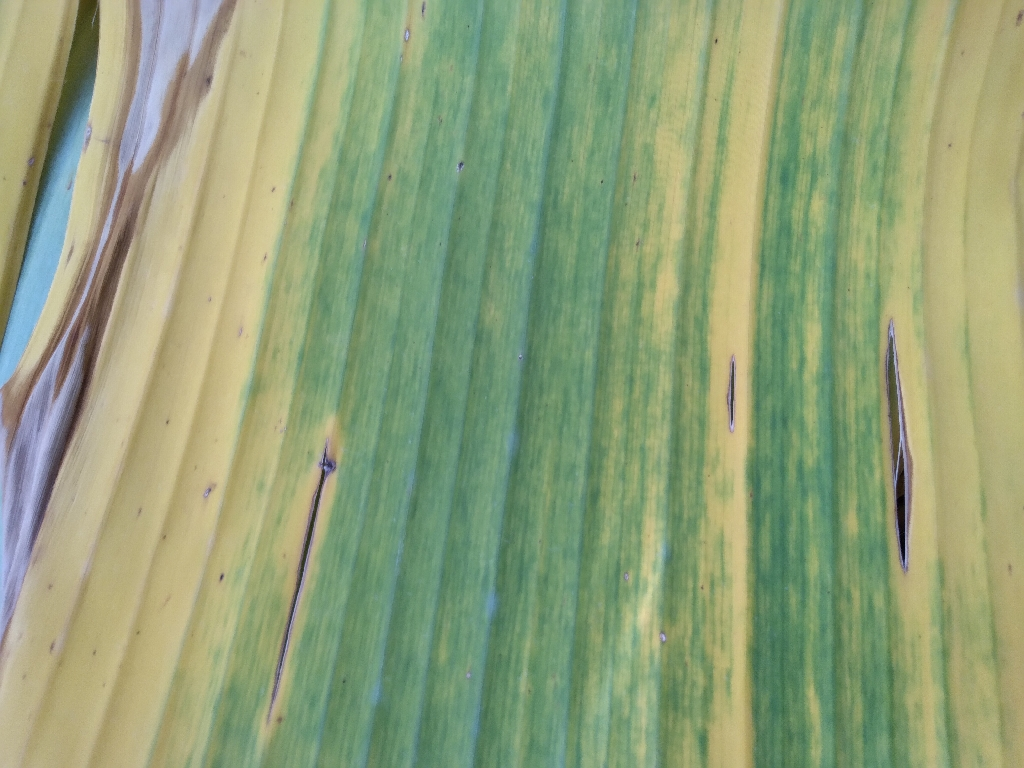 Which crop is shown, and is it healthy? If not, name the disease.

banana, fusarium wilt race 1
